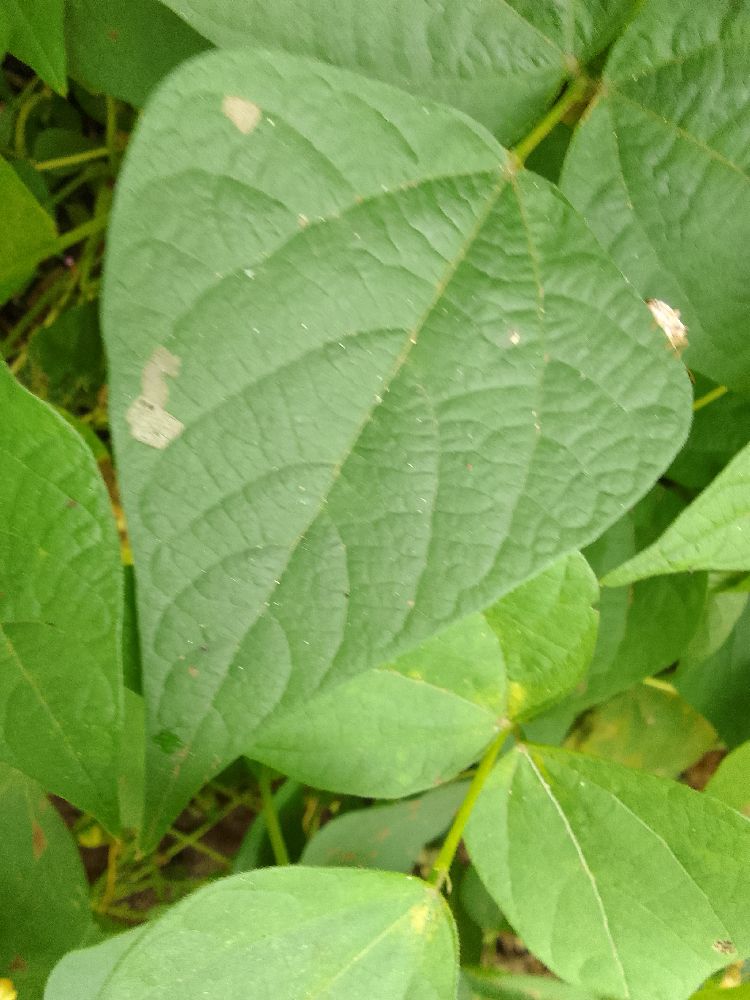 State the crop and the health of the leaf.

common bean, healthy
